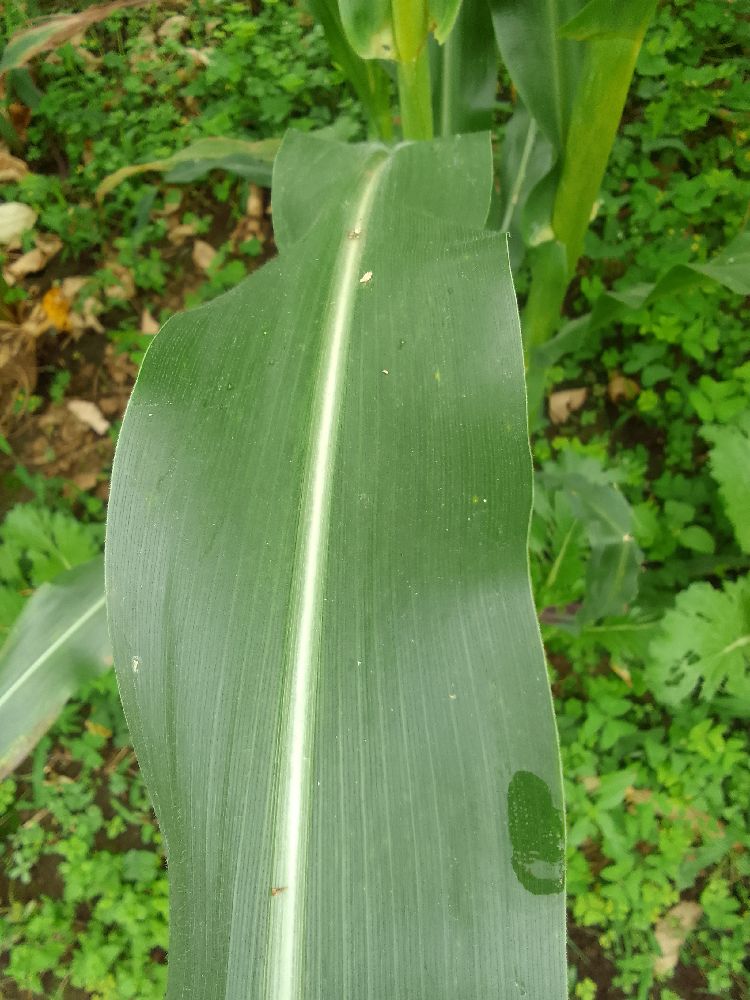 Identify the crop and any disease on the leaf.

maize, healthy
